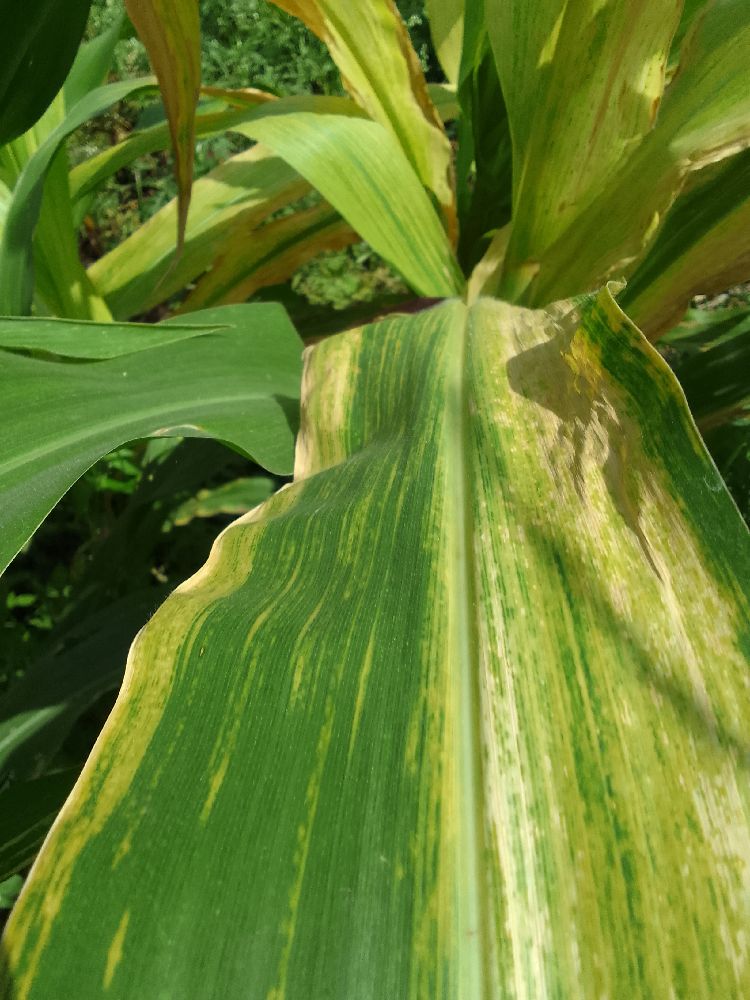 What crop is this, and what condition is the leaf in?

maize, maize lethal necrosis
